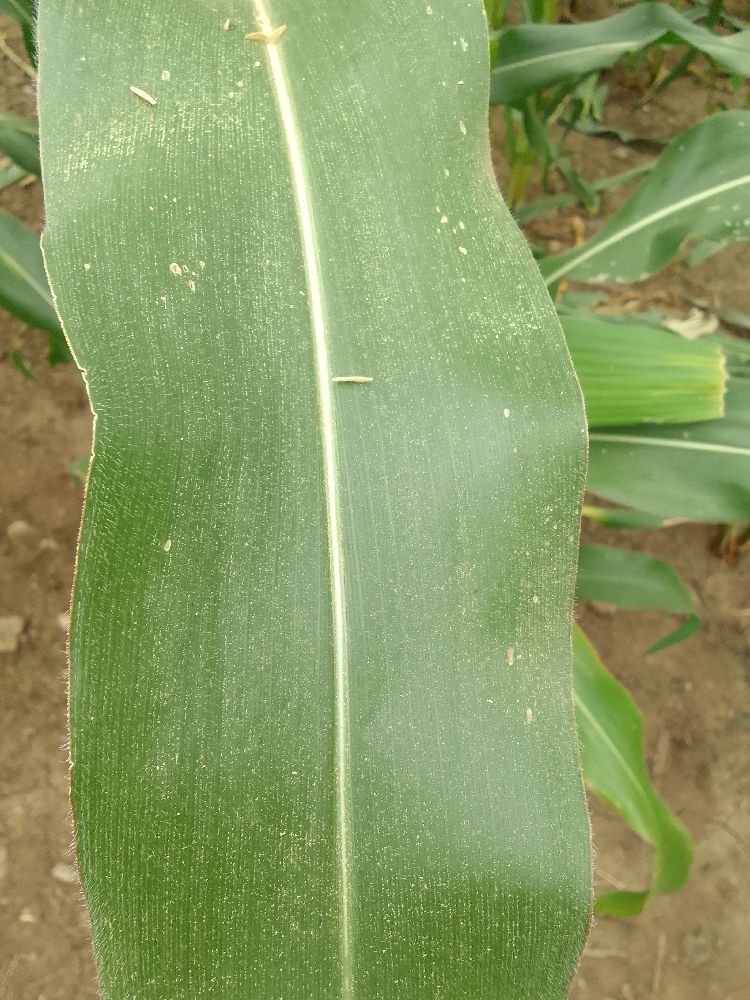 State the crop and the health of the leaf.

maize, healthy
